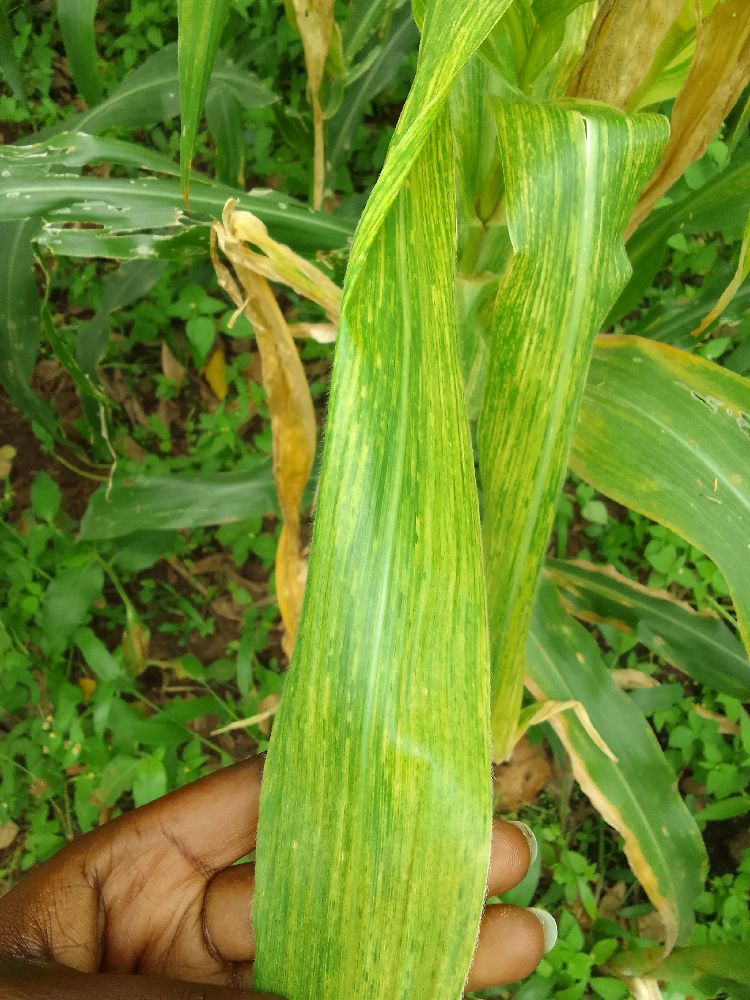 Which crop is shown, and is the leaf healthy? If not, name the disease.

maize, maize lethal necrosis
